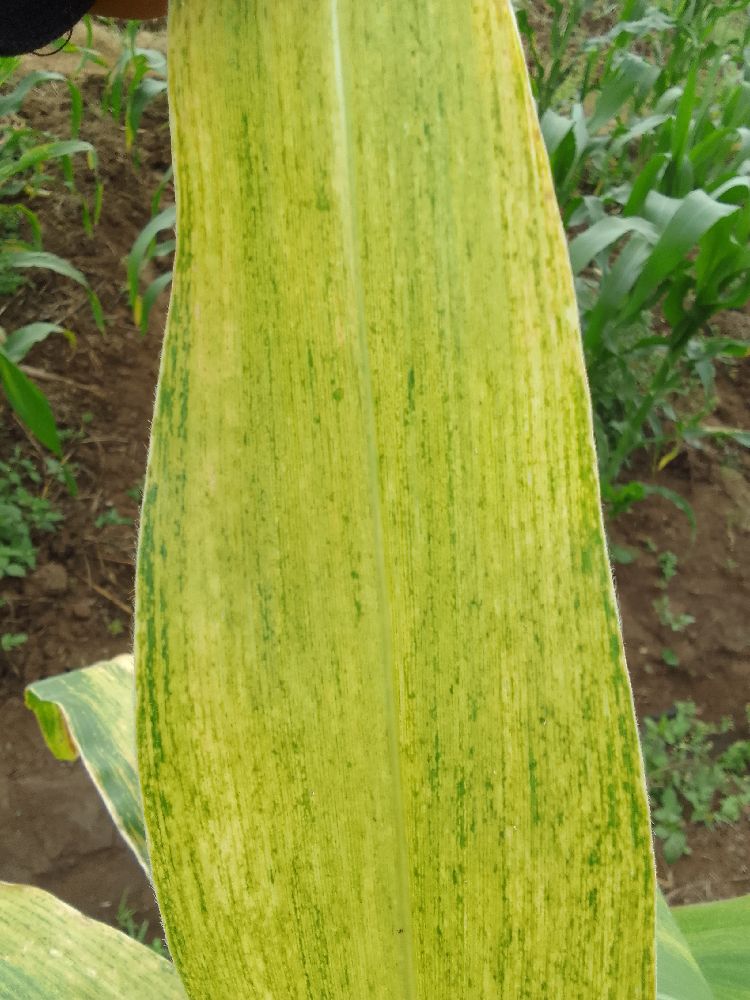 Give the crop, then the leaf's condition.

maize, maize lethal necrosis
